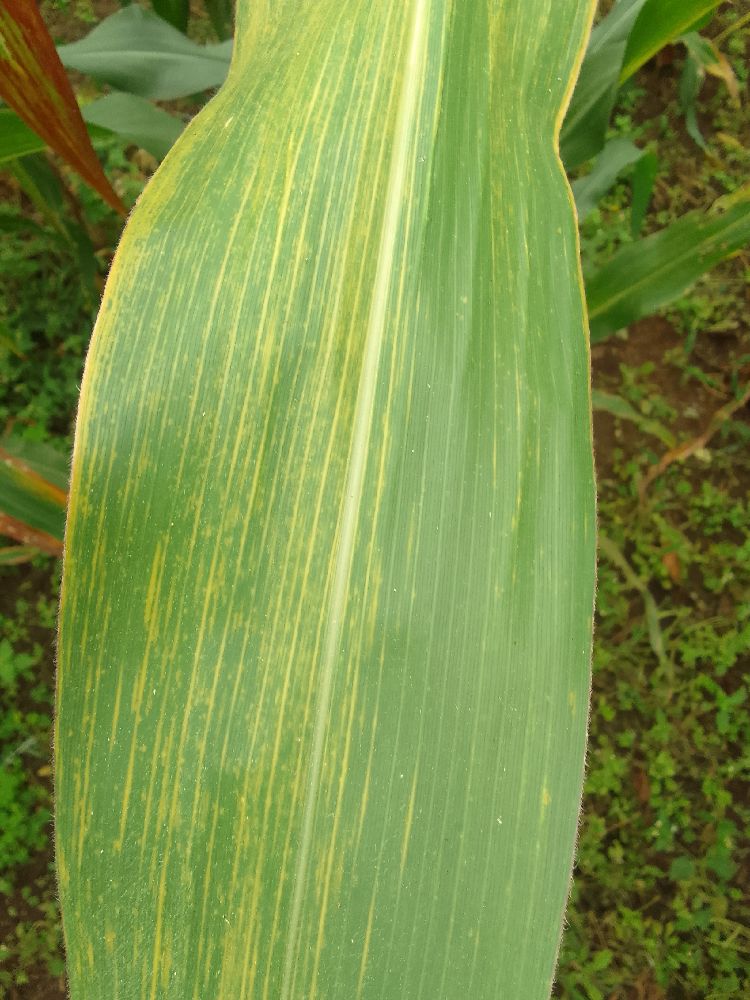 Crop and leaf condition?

maize, maize lethal necrosis
